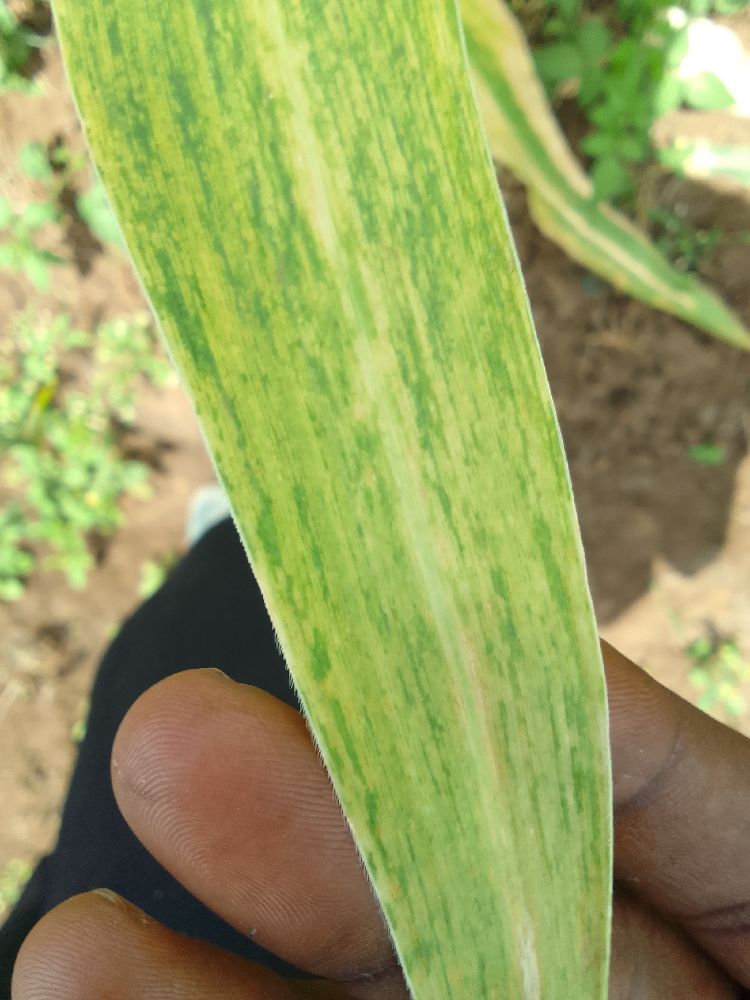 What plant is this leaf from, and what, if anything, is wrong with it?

maize, maize lethal necrosis
